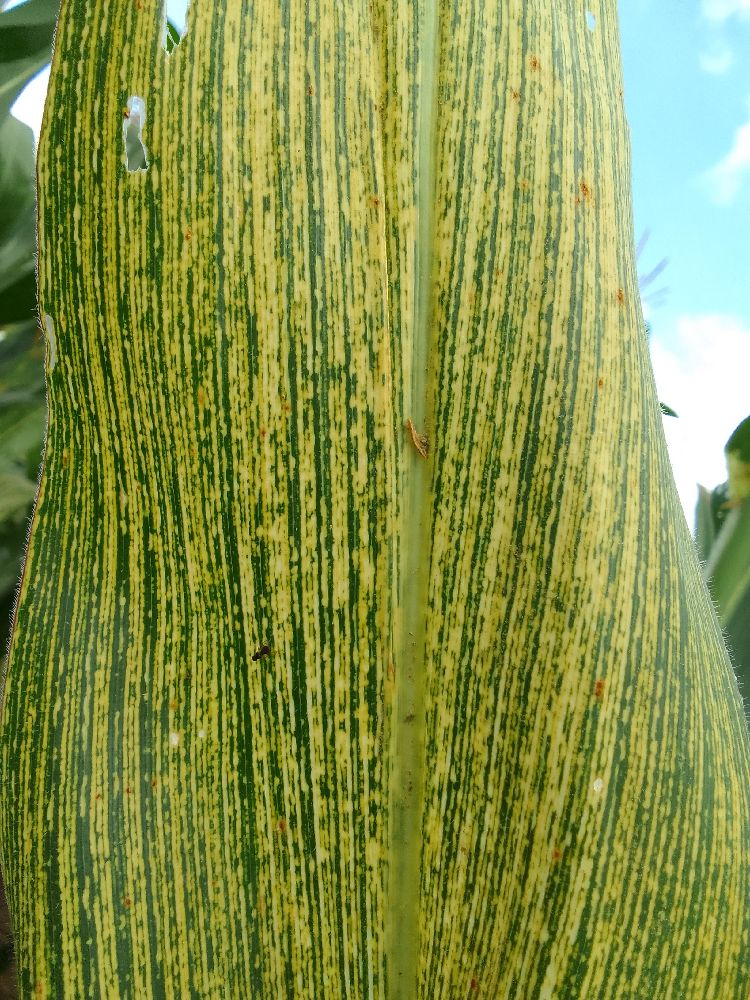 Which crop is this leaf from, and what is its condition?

maize, maize streak virus
